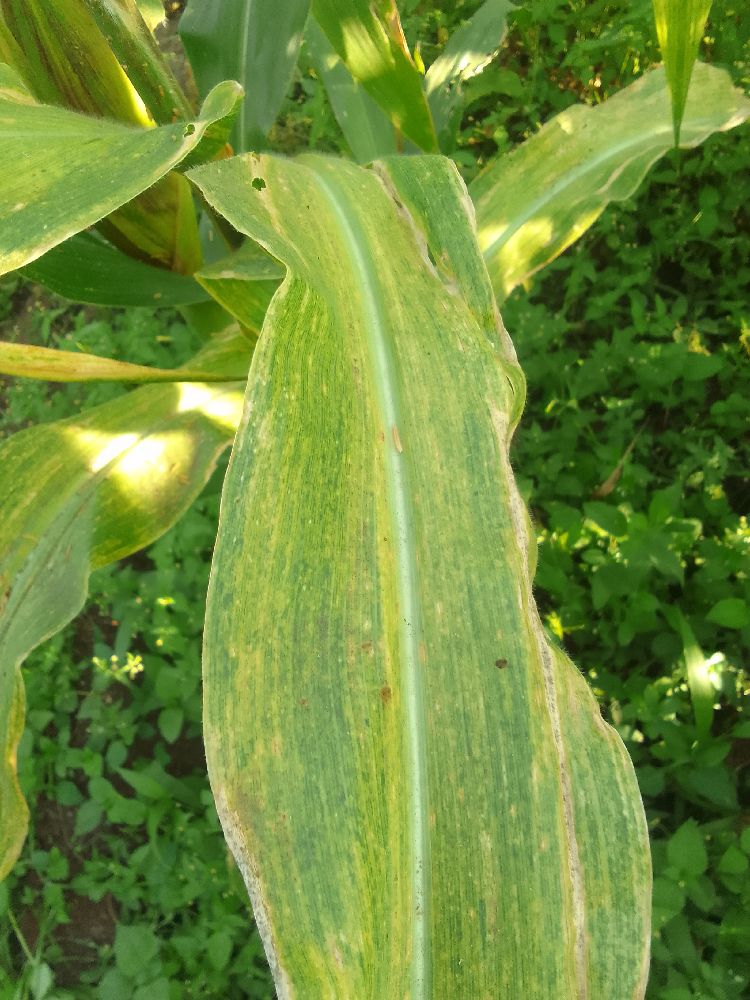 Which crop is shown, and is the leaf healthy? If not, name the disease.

maize, maize lethal necrosis
